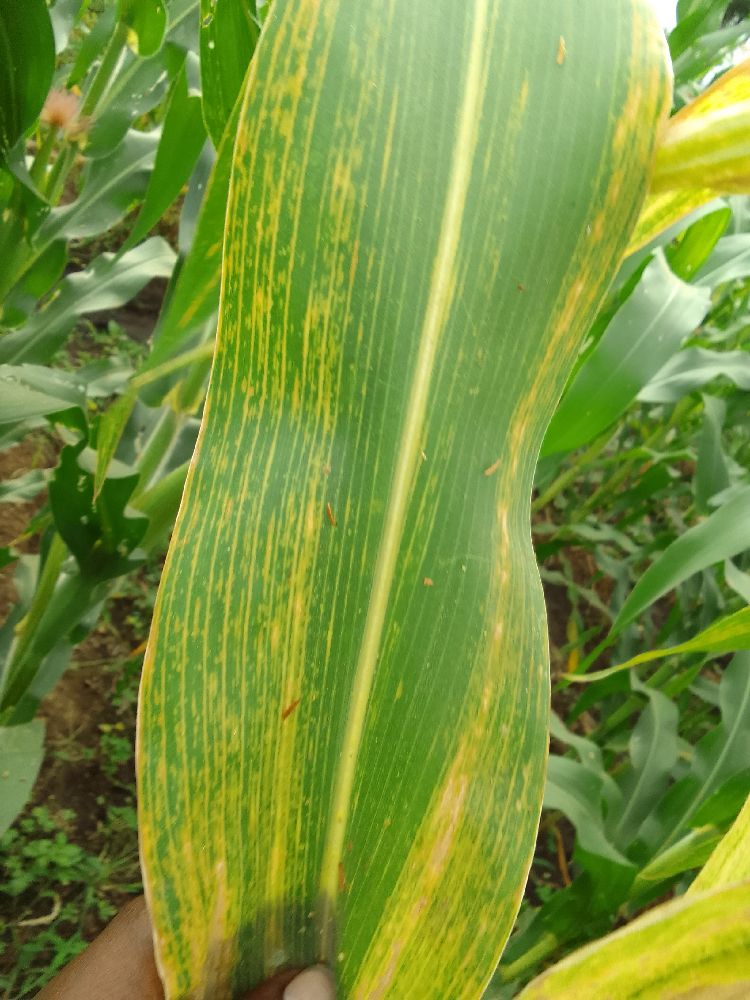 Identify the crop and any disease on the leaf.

maize, maize lethal necrosis
